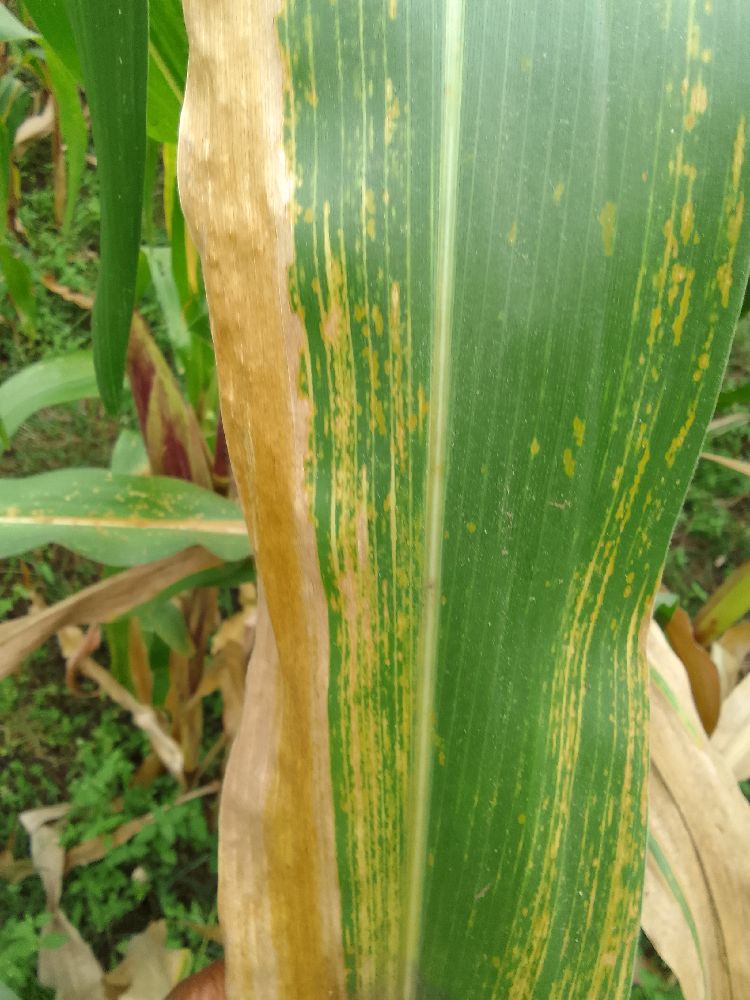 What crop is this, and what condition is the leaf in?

maize, maize lethal necrosis
